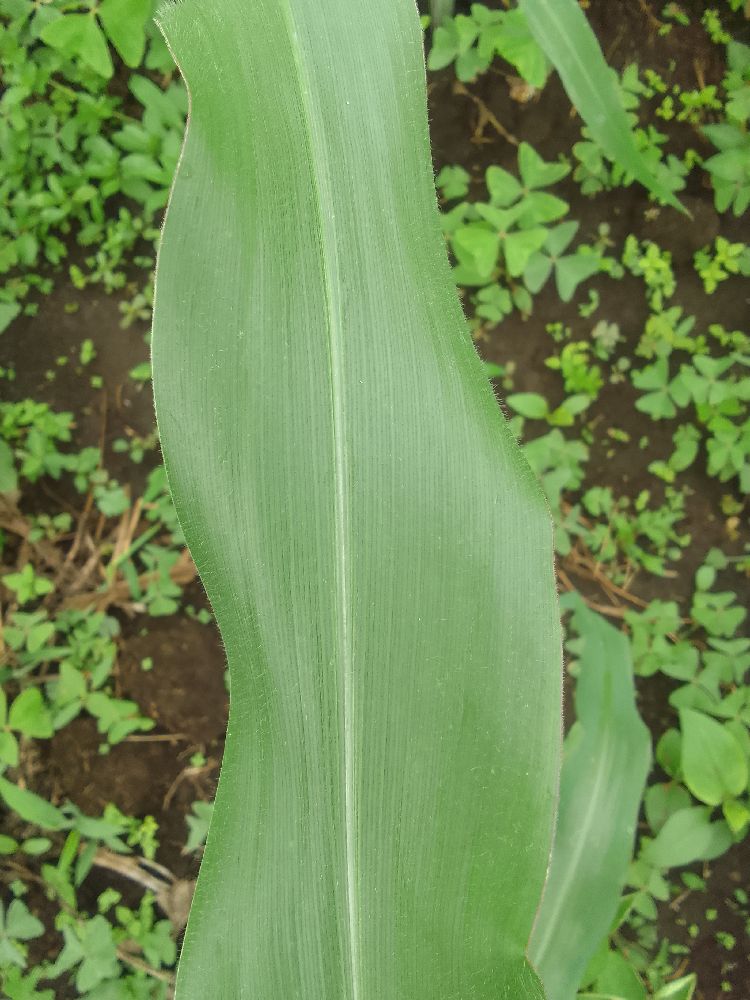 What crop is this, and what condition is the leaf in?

maize, healthy
